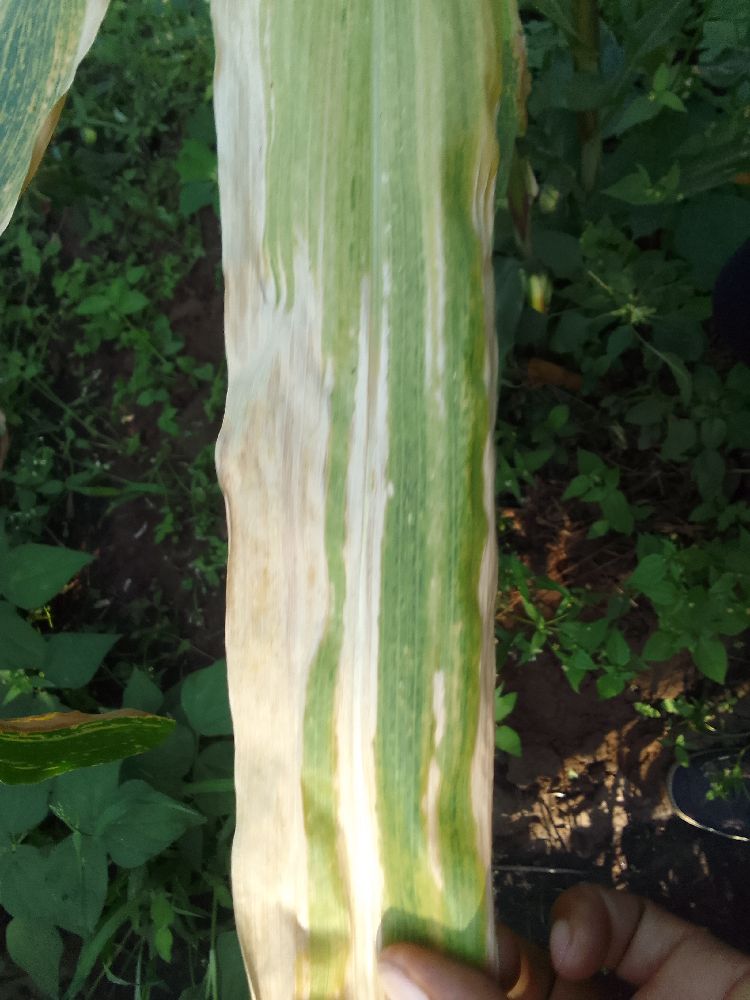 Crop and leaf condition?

maize, maize lethal necrosis
